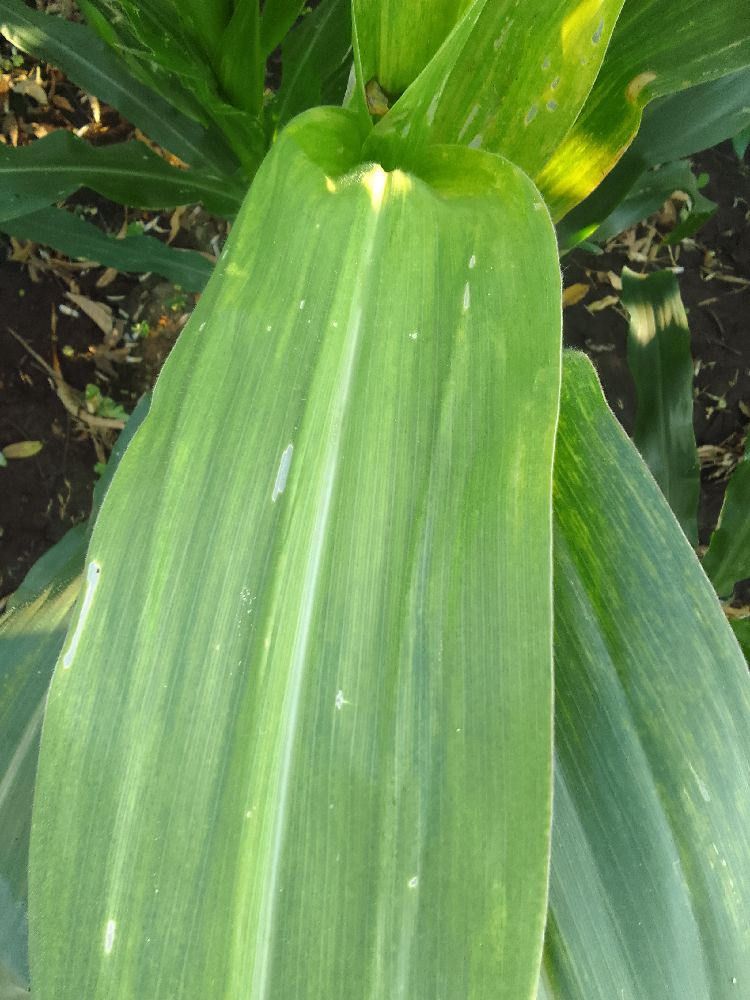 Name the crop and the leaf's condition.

maize, maize lethal necrosis
